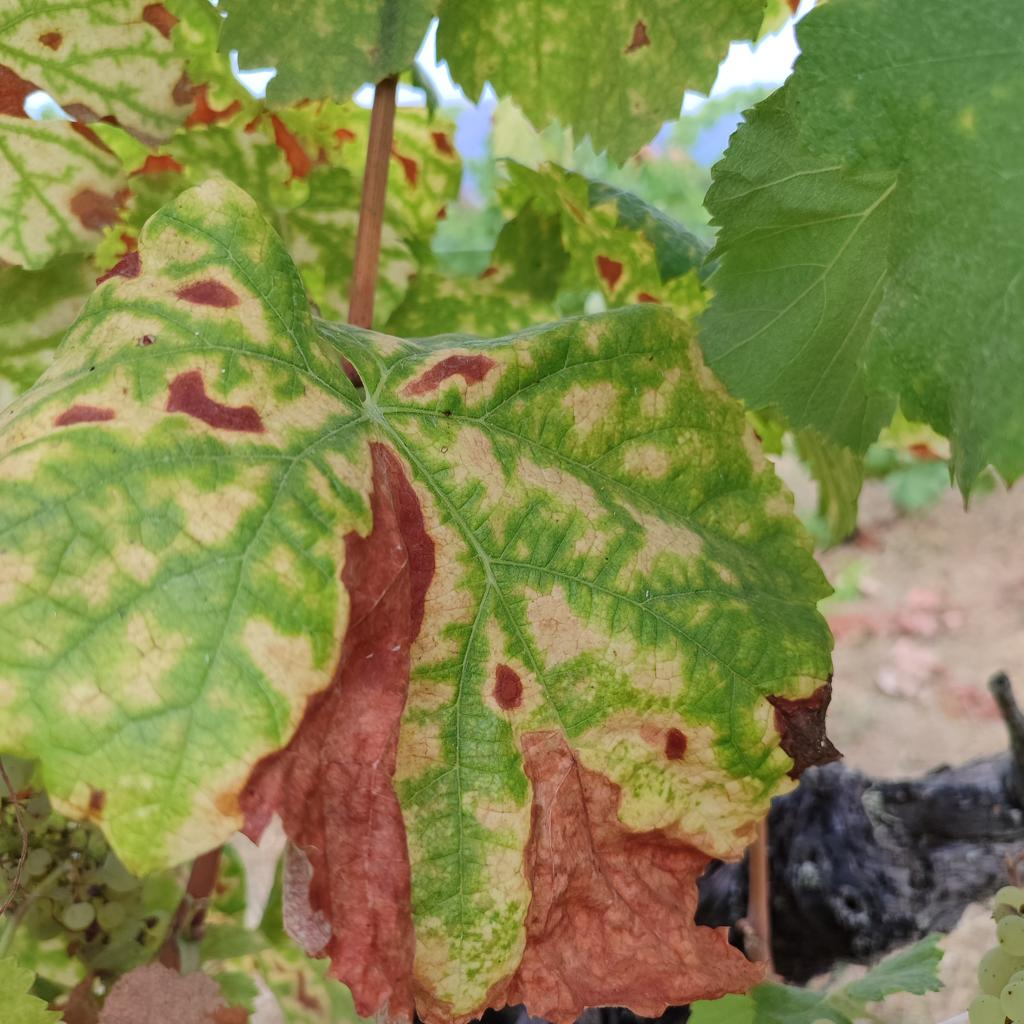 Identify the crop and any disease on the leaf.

grapevine, esca complex
